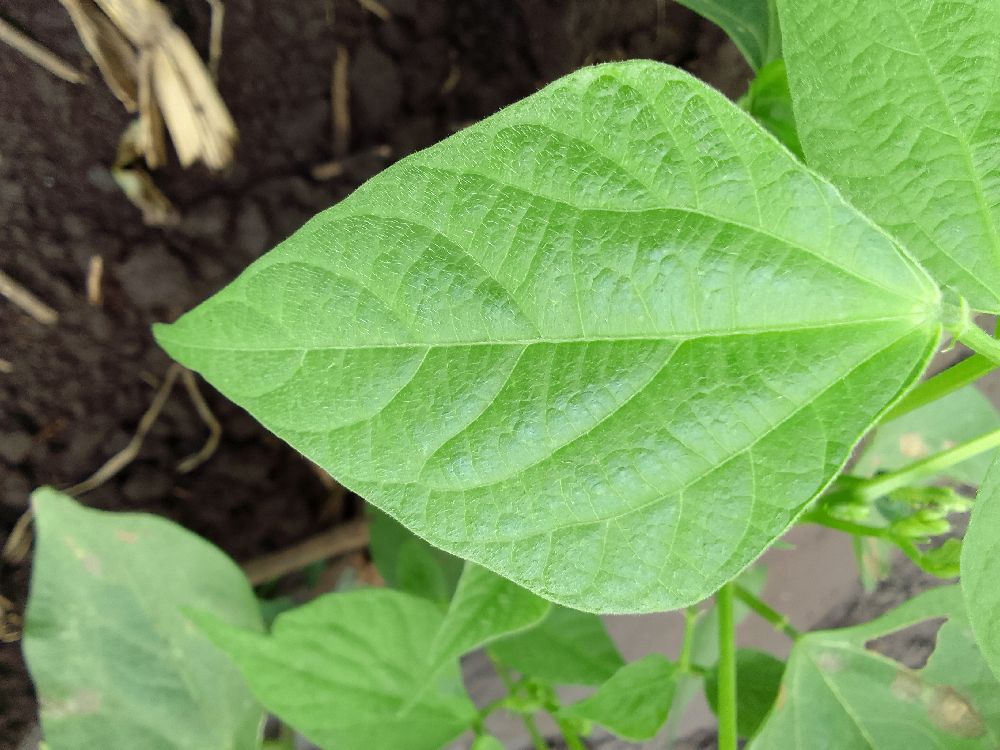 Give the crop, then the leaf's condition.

common bean, healthy
